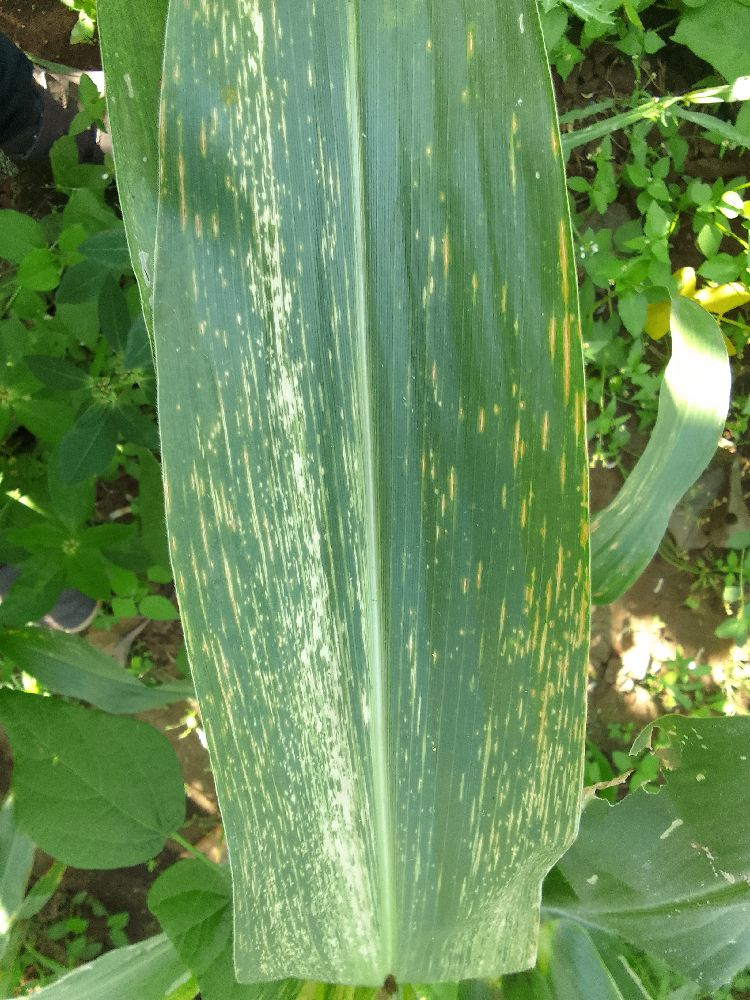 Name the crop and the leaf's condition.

maize, maize lethal necrosis
